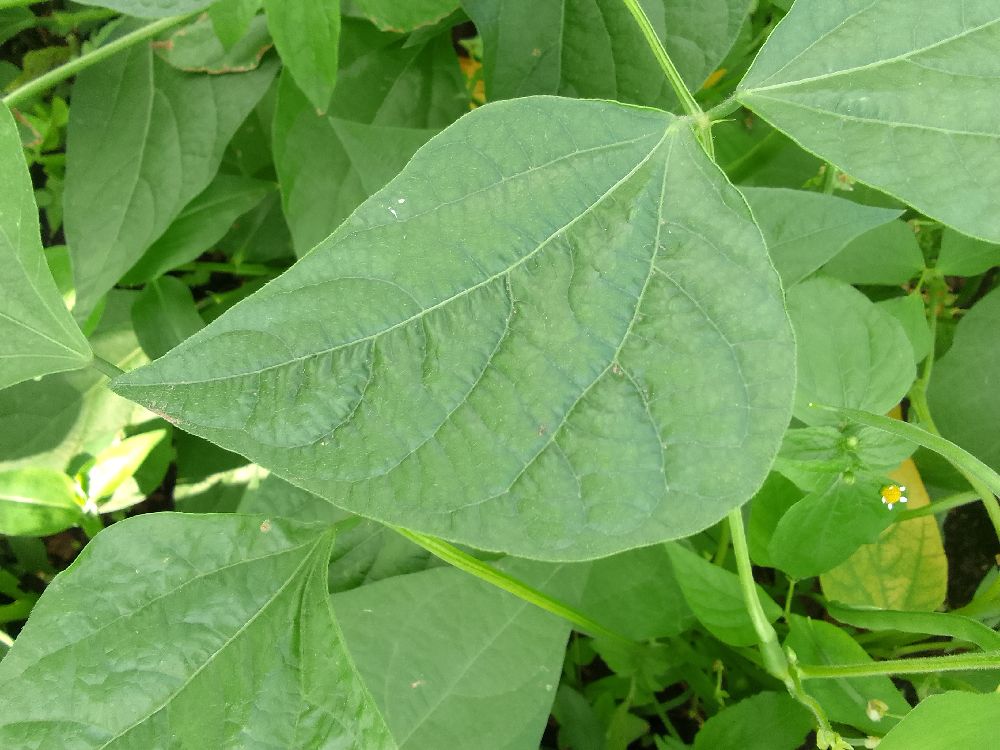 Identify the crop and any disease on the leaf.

common bean, healthy
